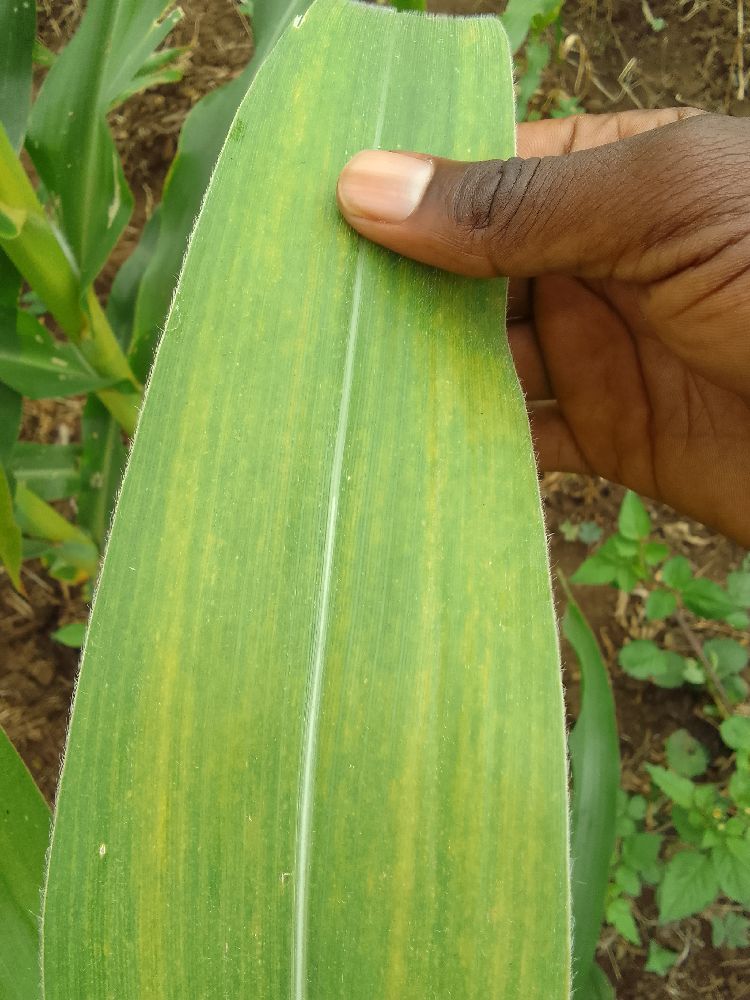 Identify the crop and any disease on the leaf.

maize, maize lethal necrosis
